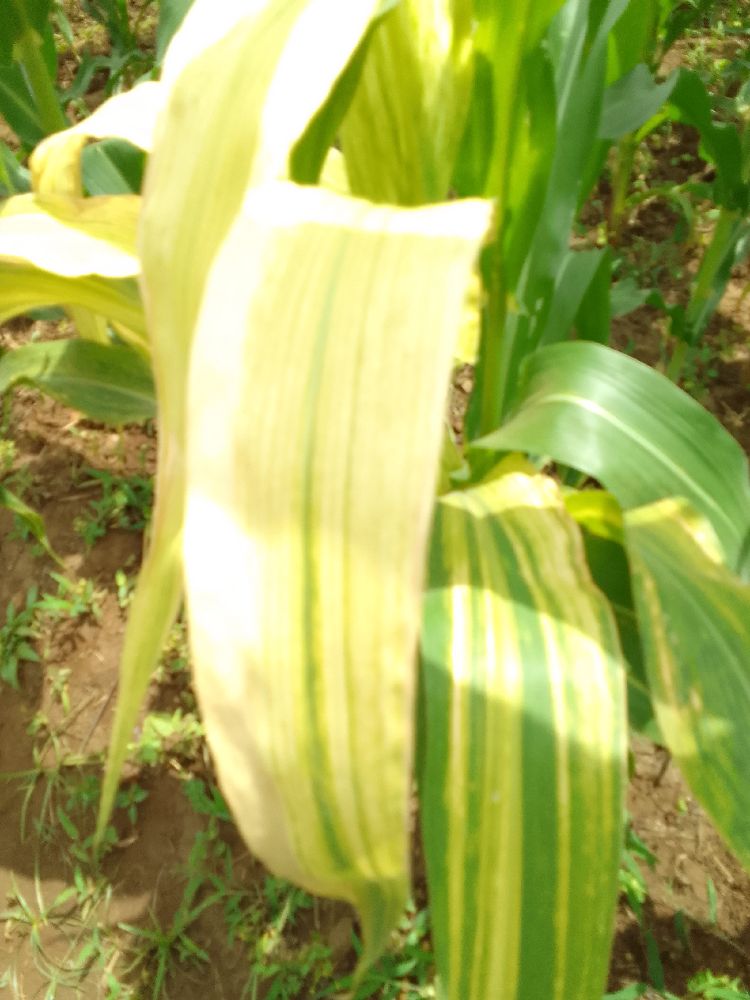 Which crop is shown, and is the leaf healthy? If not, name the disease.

maize, maize lethal necrosis
